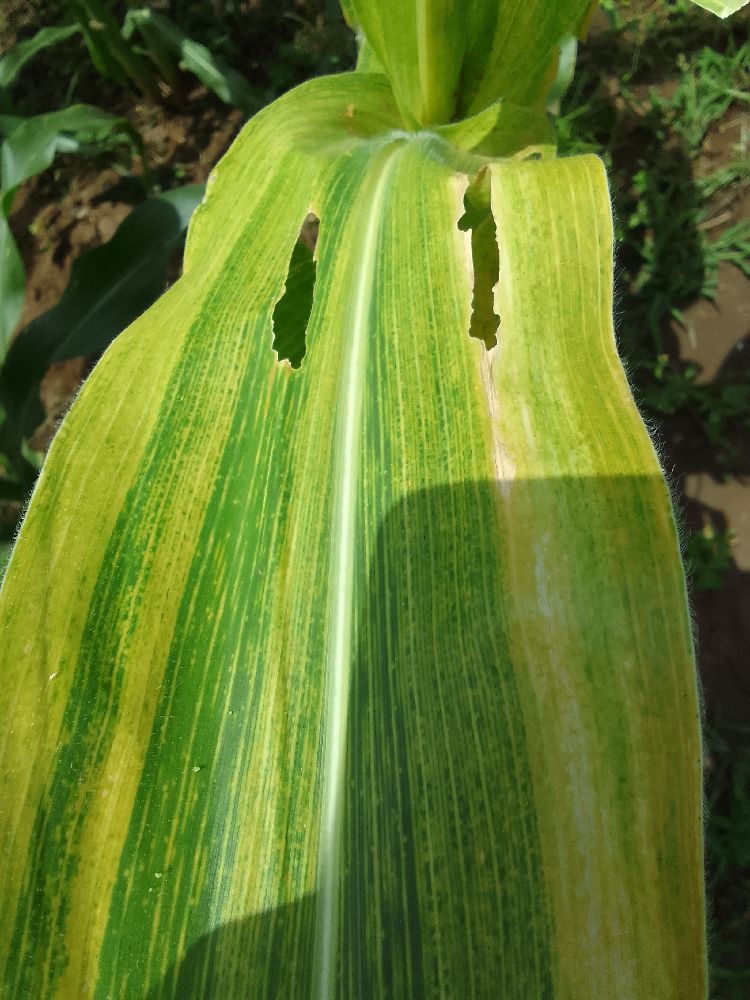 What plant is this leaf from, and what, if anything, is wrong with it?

maize, maize lethal necrosis
